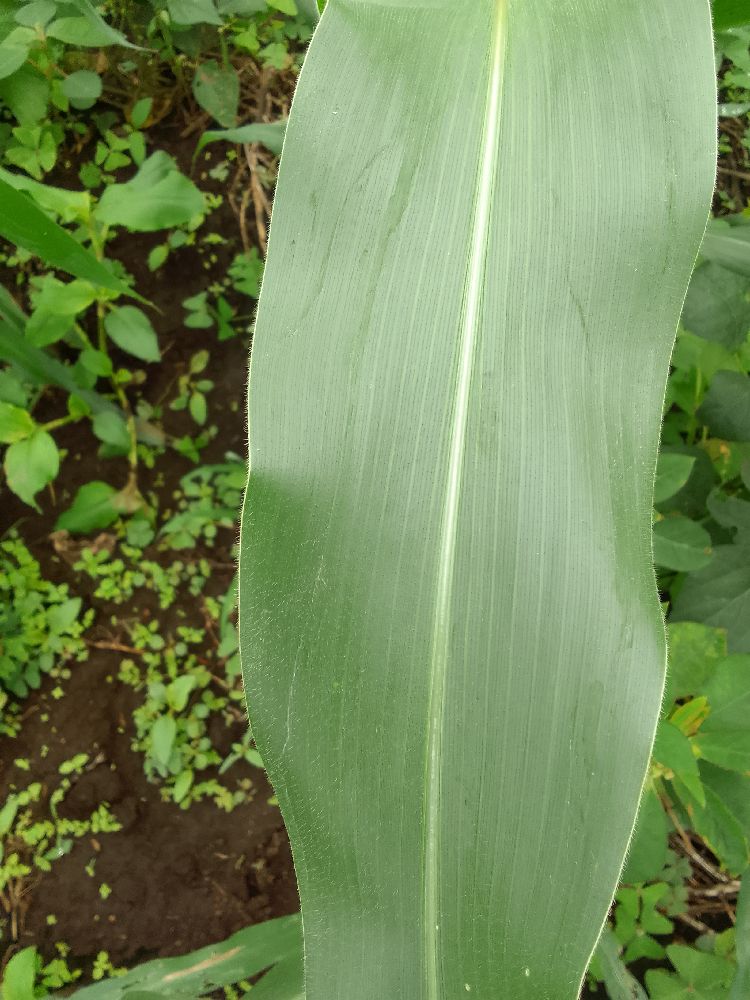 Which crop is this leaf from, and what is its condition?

maize, healthy
